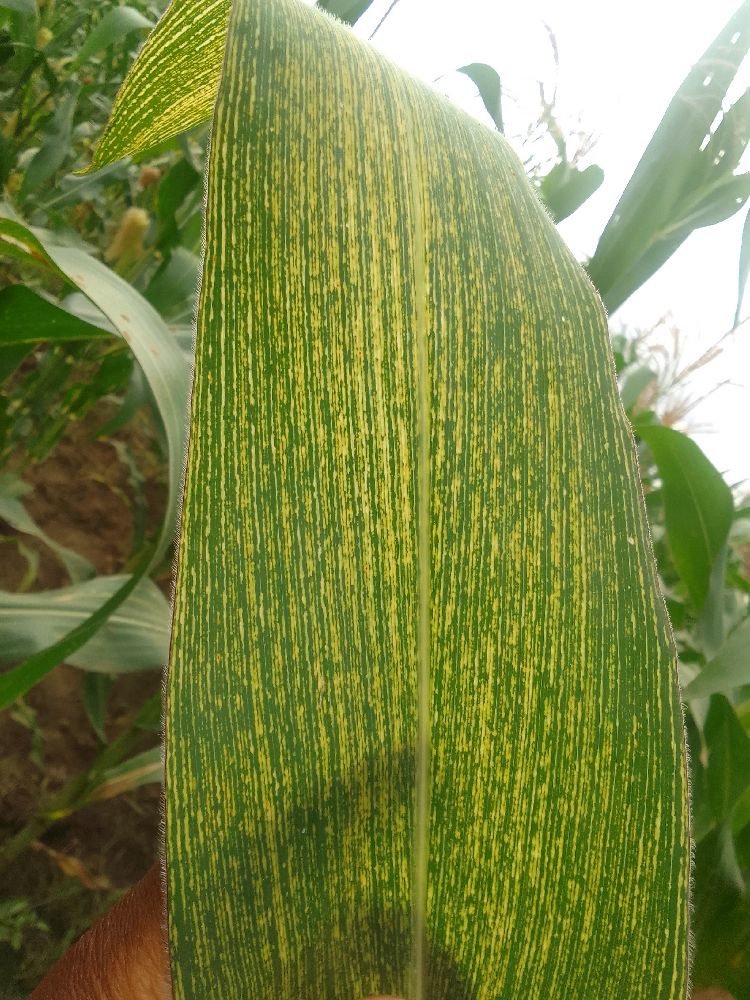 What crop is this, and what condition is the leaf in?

maize, maize streak virus
